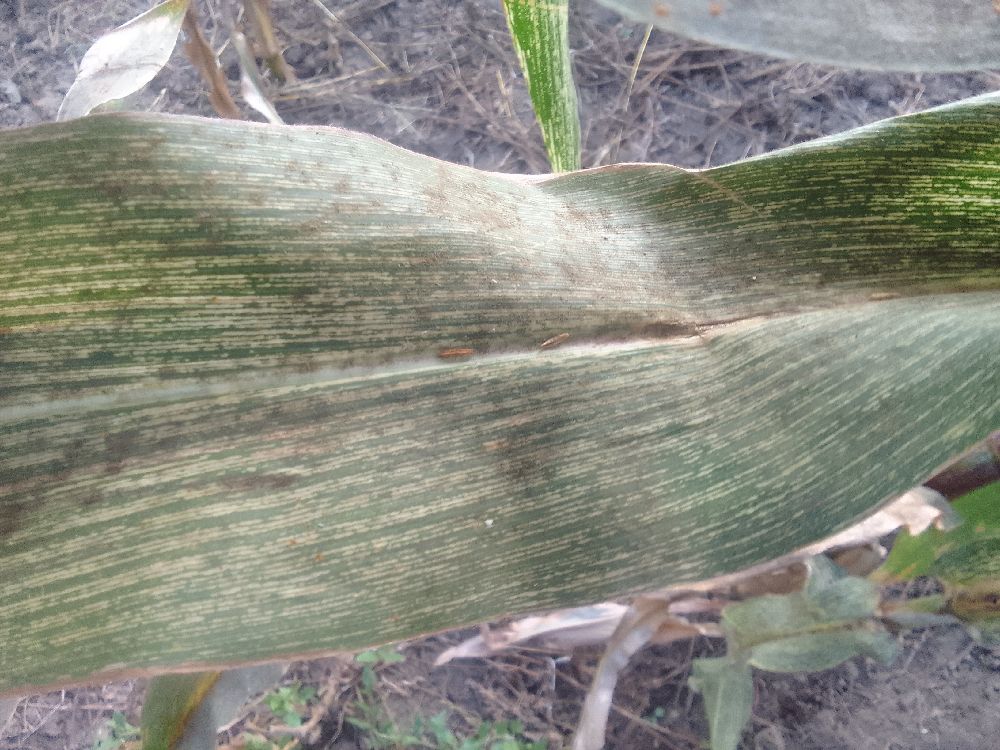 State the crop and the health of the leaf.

maize, maize streak virus
